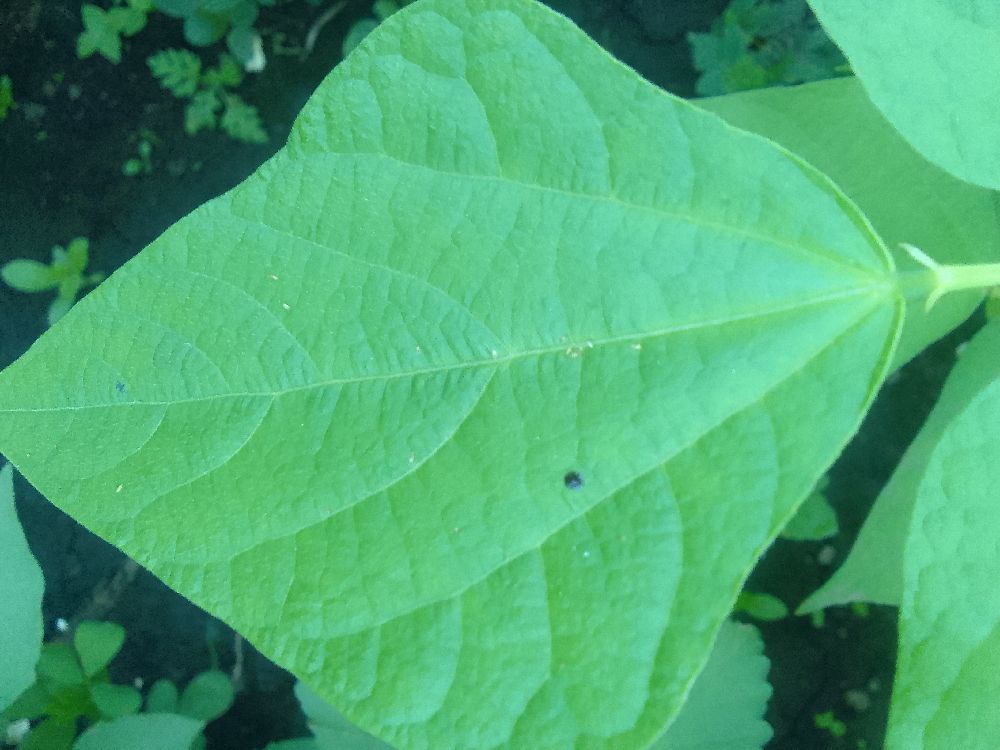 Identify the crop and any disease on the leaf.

common bean, healthy
